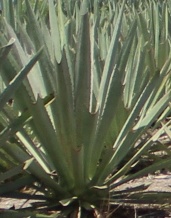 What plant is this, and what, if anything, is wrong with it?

agave, healthy
